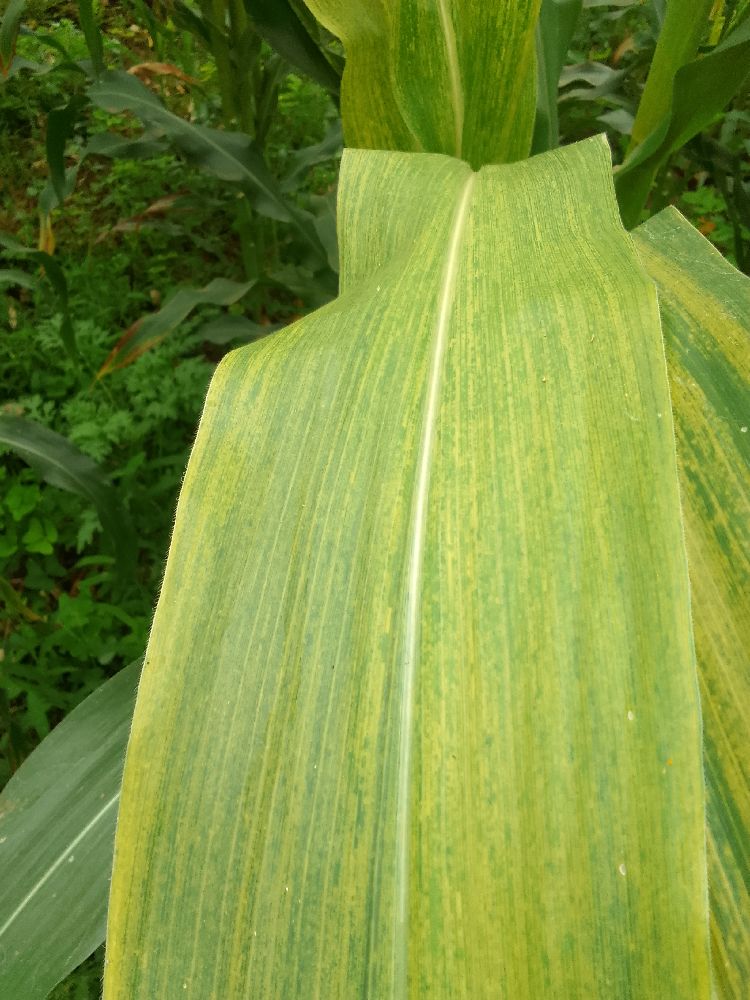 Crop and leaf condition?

maize, maize lethal necrosis
